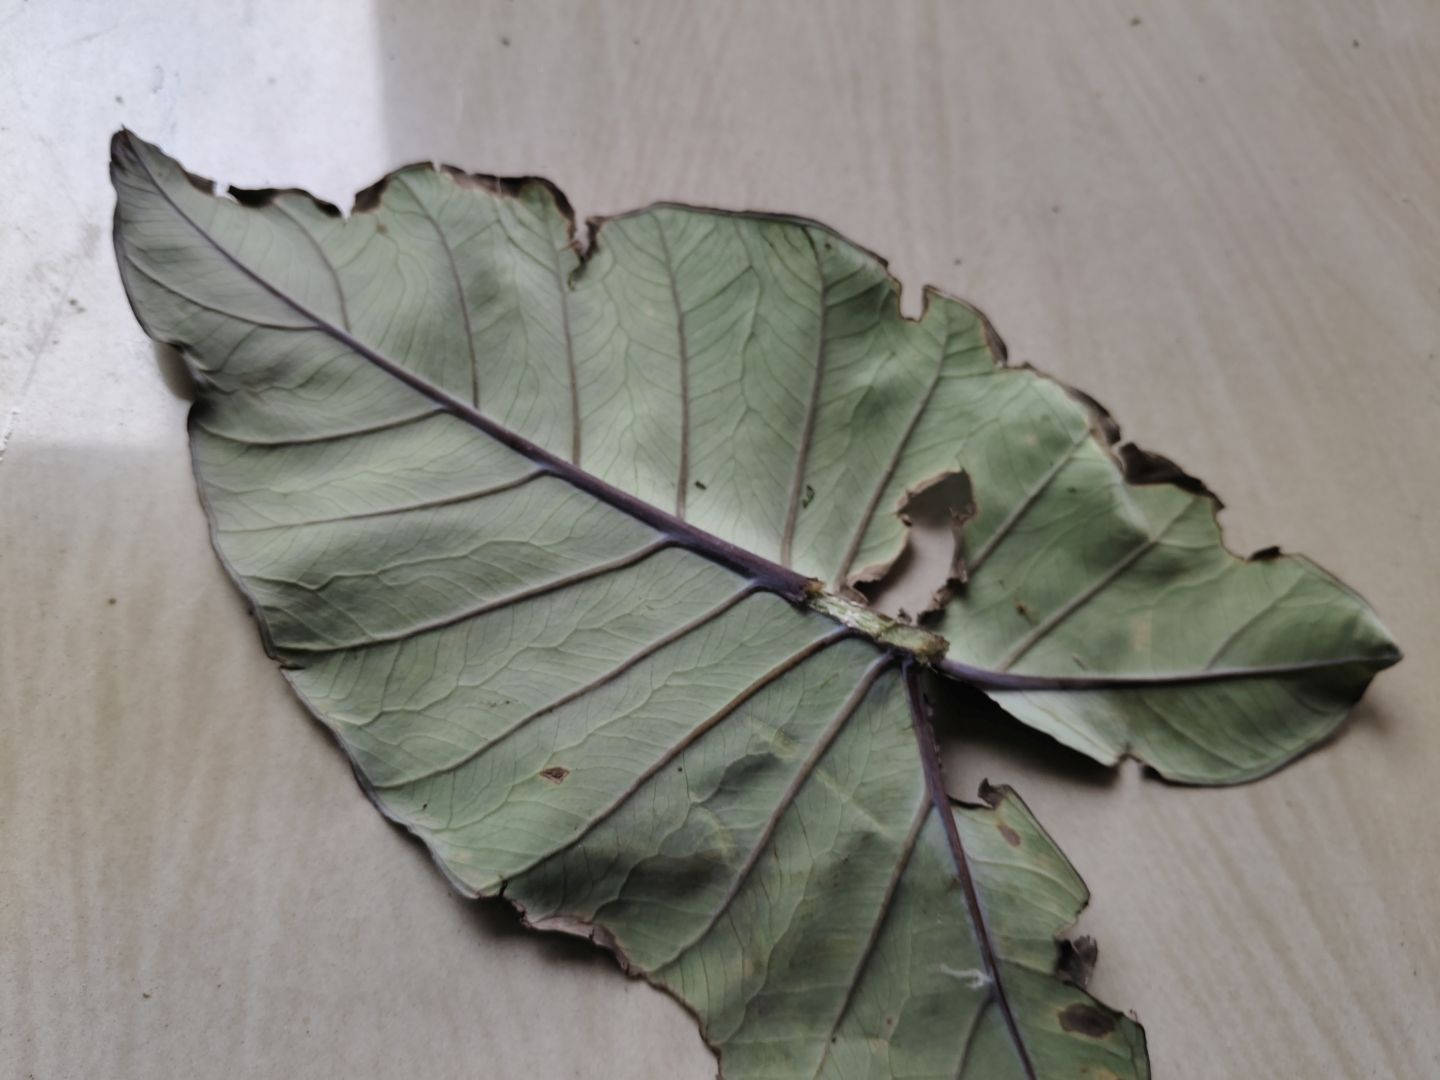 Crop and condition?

taro, leaf blight
